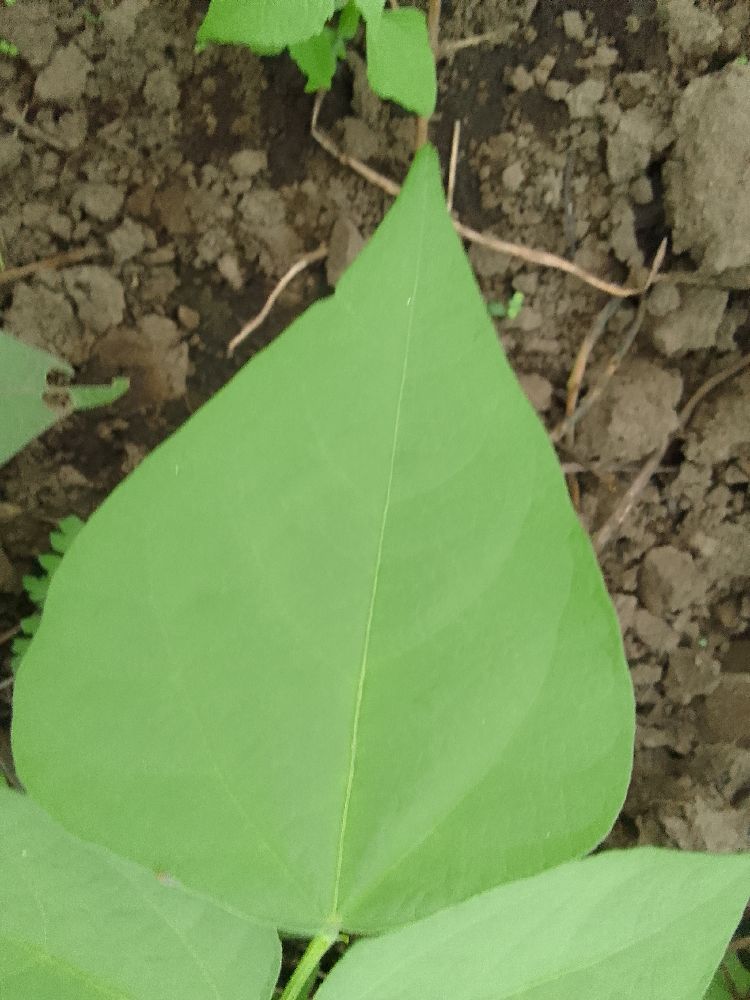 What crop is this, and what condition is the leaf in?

common bean, healthy
